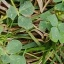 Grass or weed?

unstructured weed
